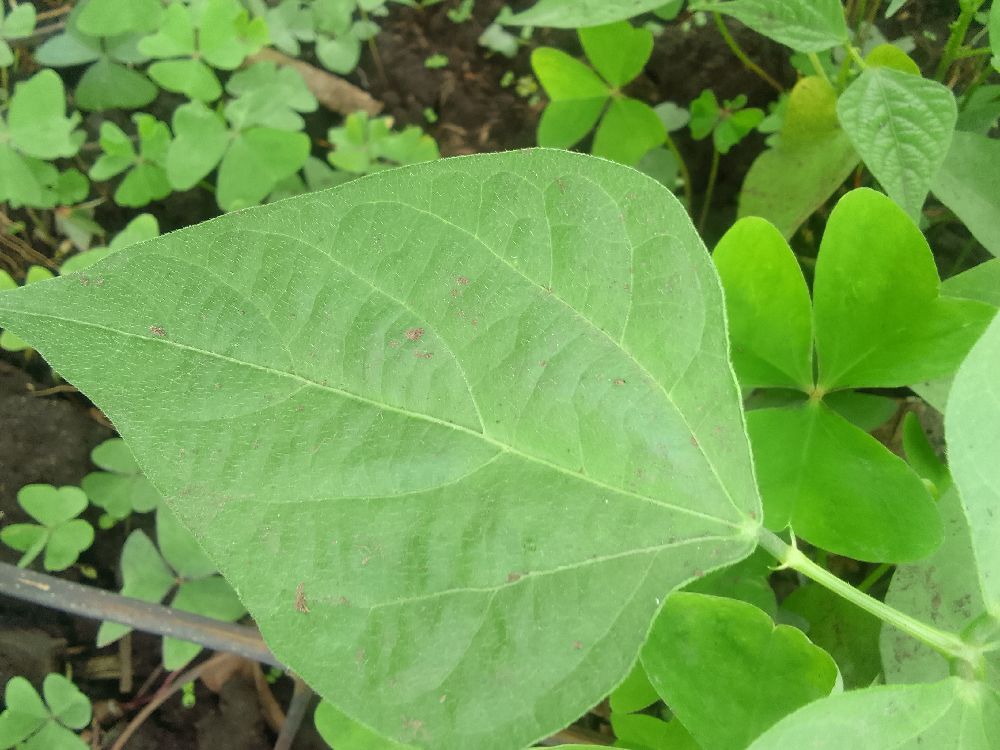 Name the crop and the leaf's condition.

common bean, healthy
